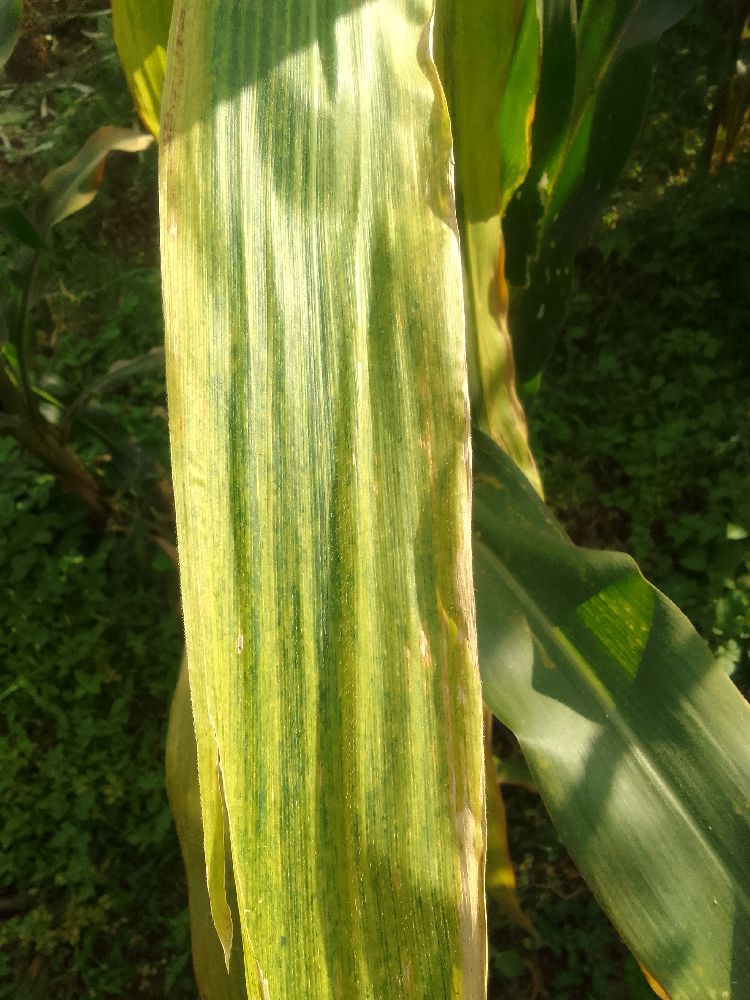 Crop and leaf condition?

maize, maize lethal necrosis
